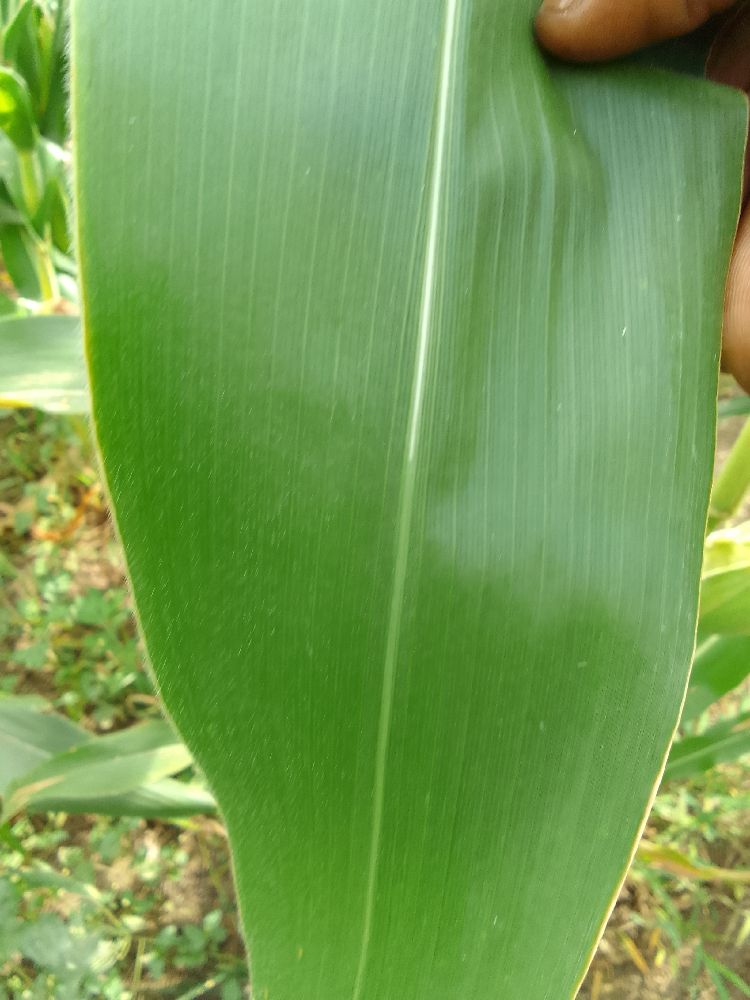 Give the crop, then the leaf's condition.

maize, healthy
